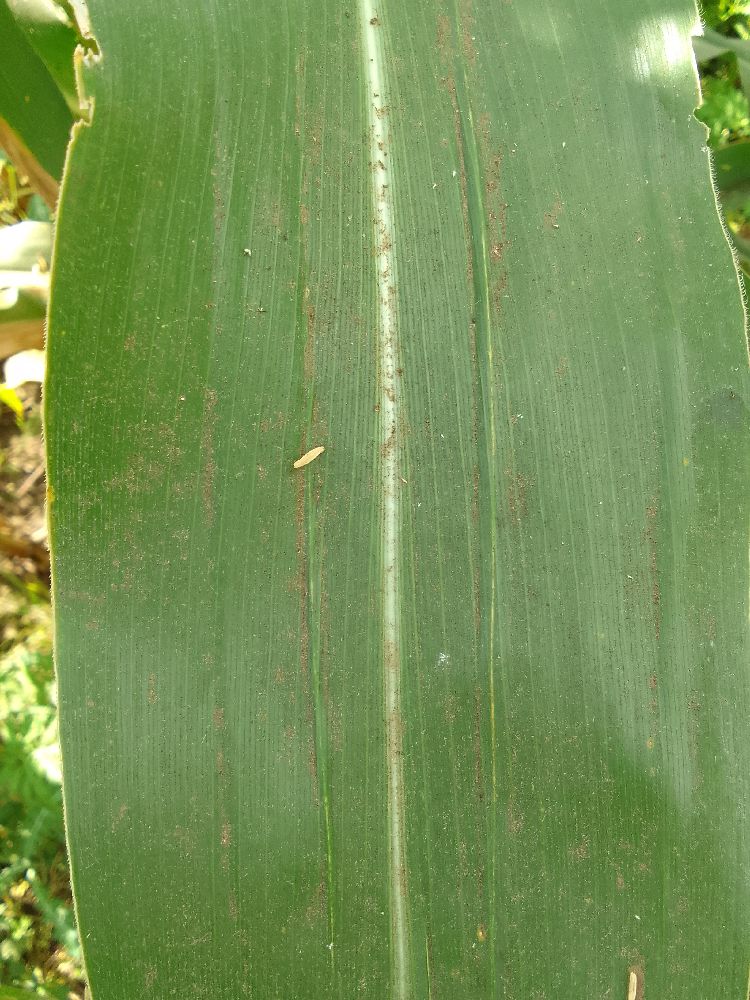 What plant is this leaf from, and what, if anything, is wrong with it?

maize, healthy
